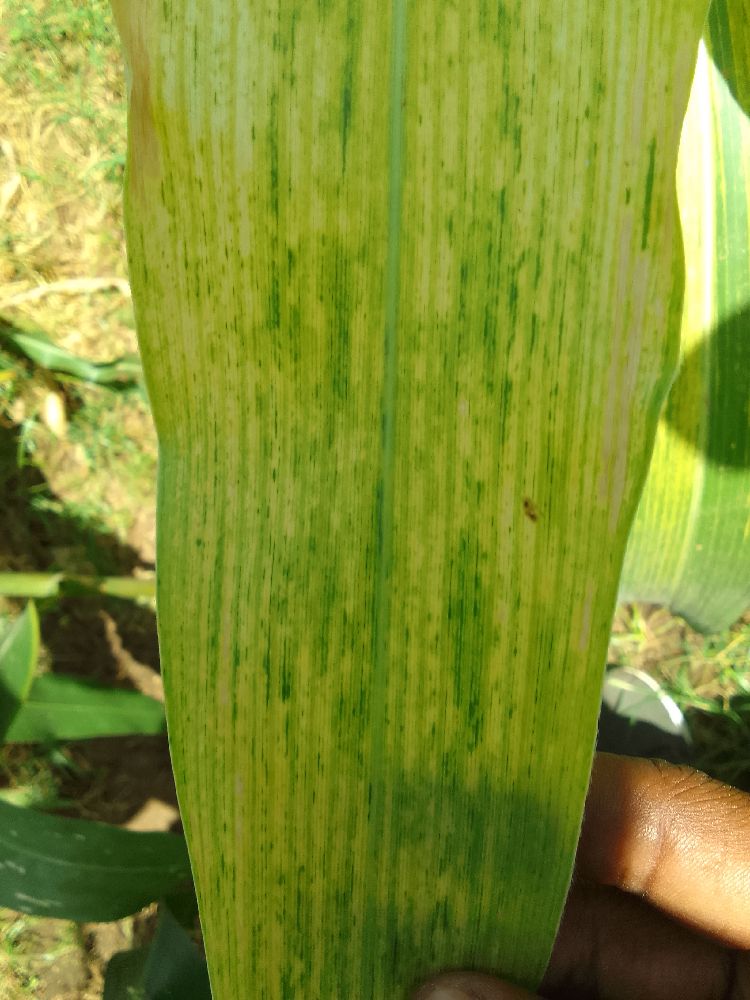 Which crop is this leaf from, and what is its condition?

maize, maize lethal necrosis
